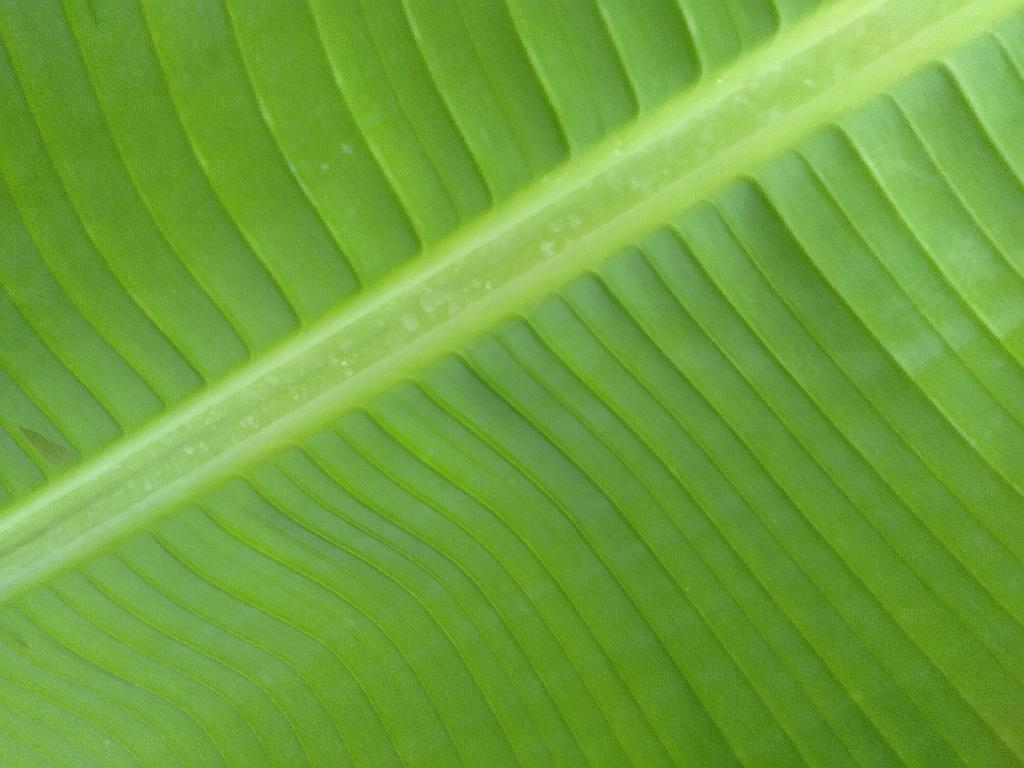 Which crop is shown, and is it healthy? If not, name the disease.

banana, healthy
